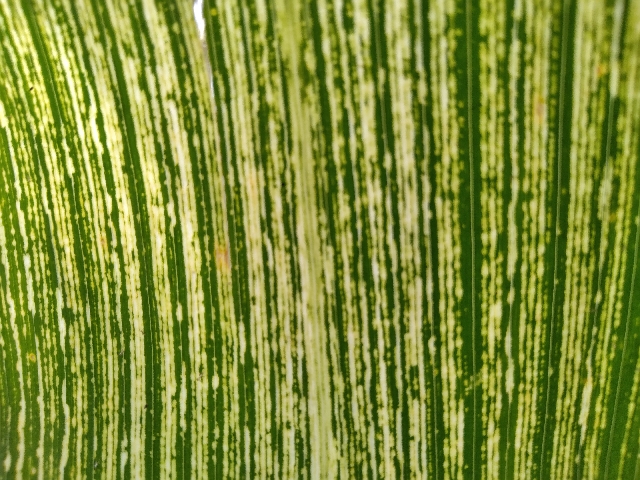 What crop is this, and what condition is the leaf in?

maize, maize streak virus
